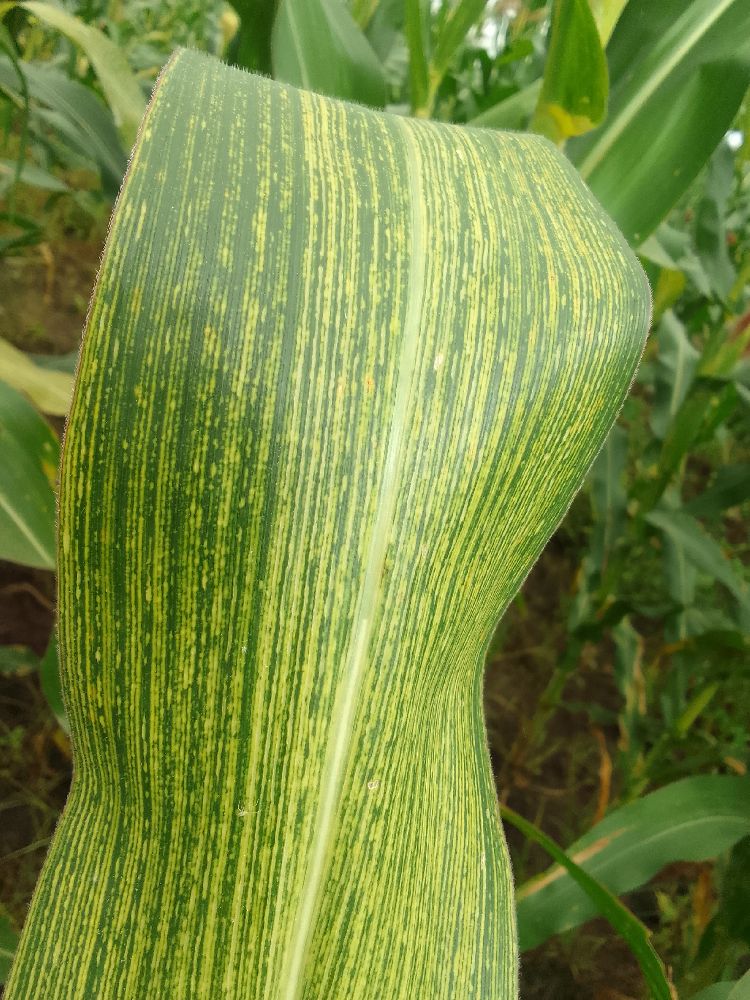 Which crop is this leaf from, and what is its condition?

maize, maize streak virus
